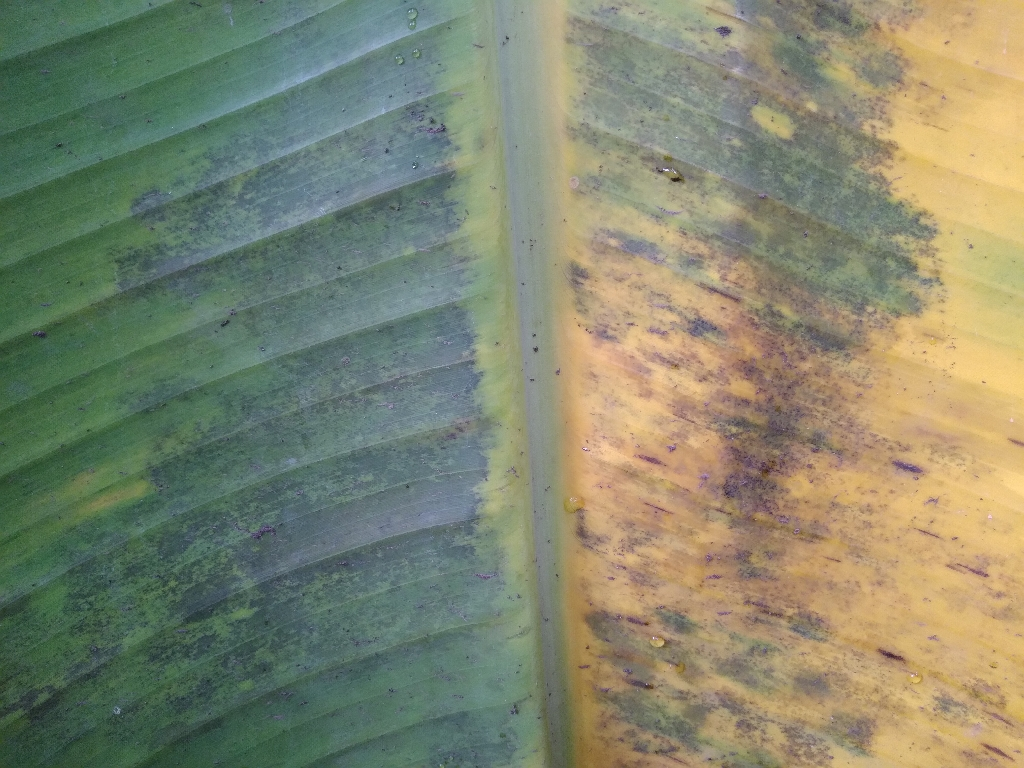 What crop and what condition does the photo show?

banana, black sigatoka
